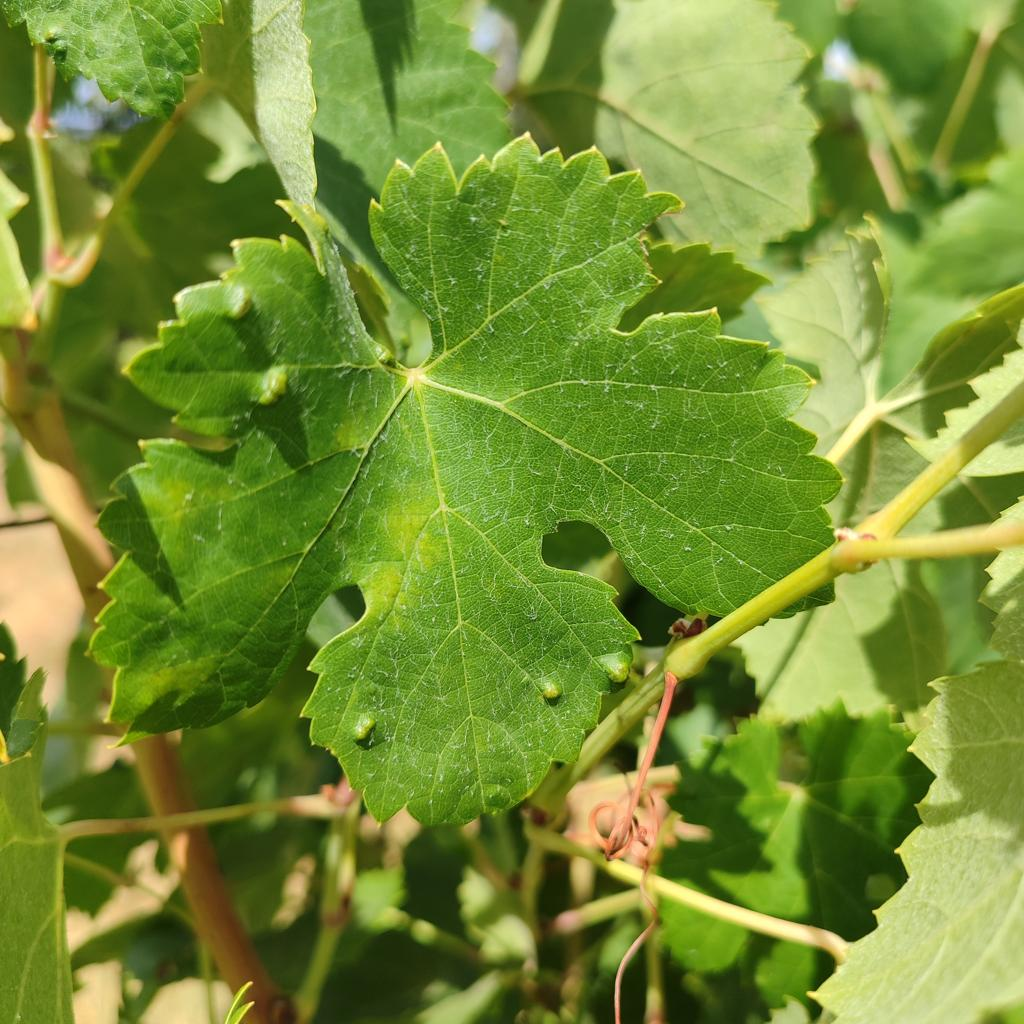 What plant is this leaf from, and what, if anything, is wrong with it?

grapevine, erineum mite
